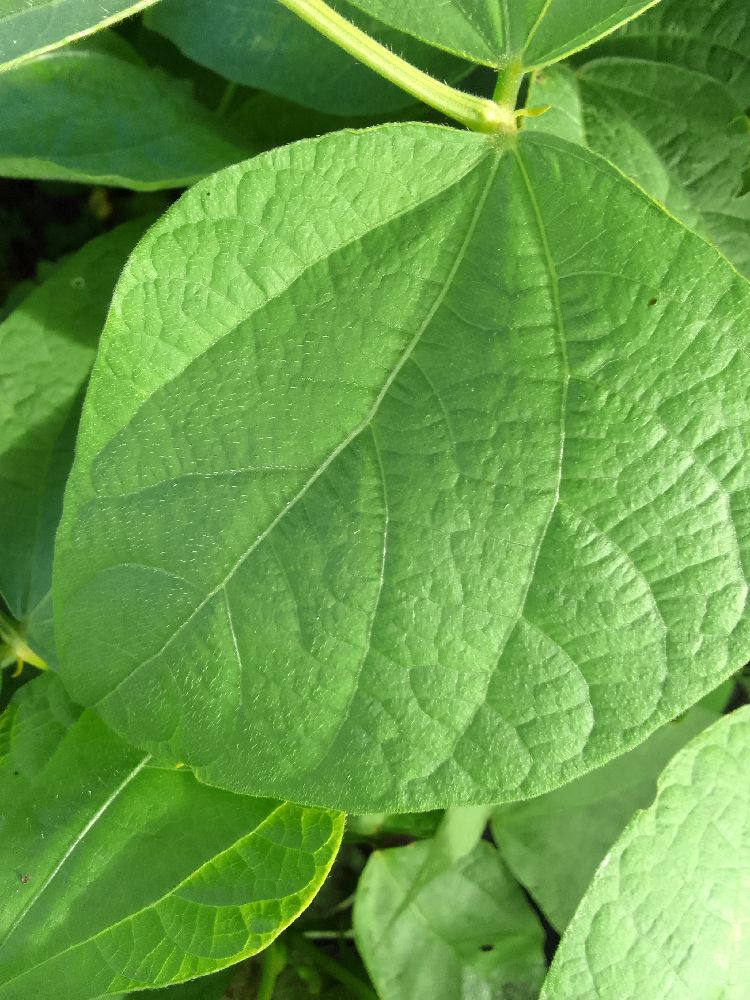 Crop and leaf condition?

common bean, healthy
